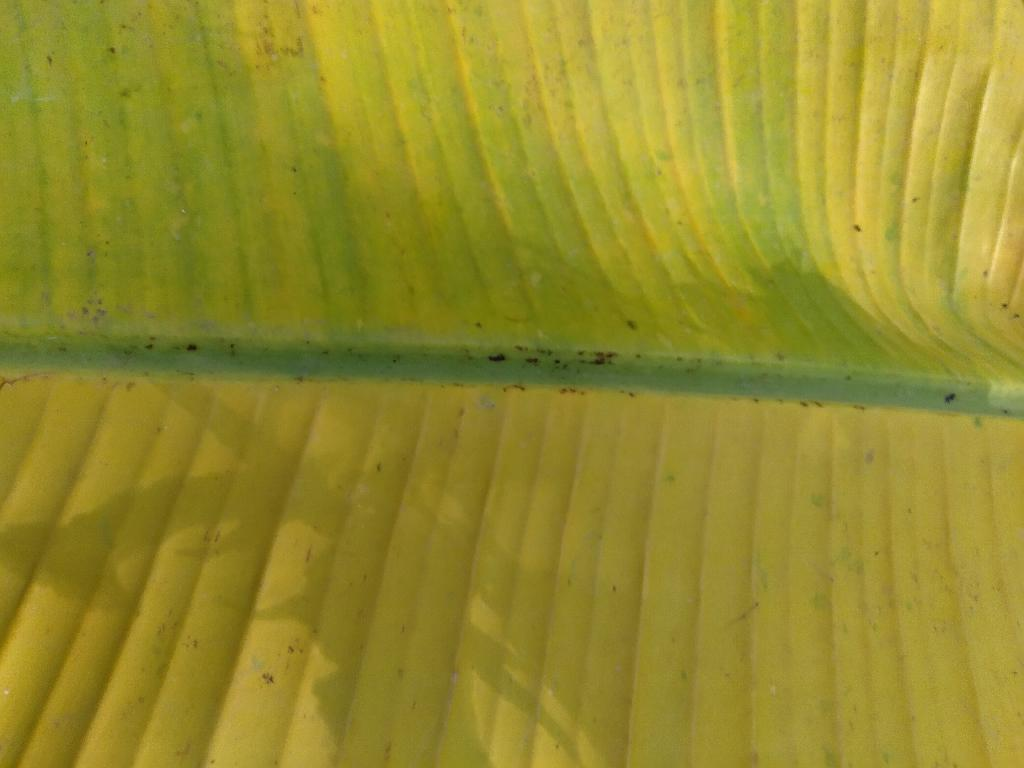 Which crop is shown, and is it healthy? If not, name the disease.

banana, fusarium wilt race 1
